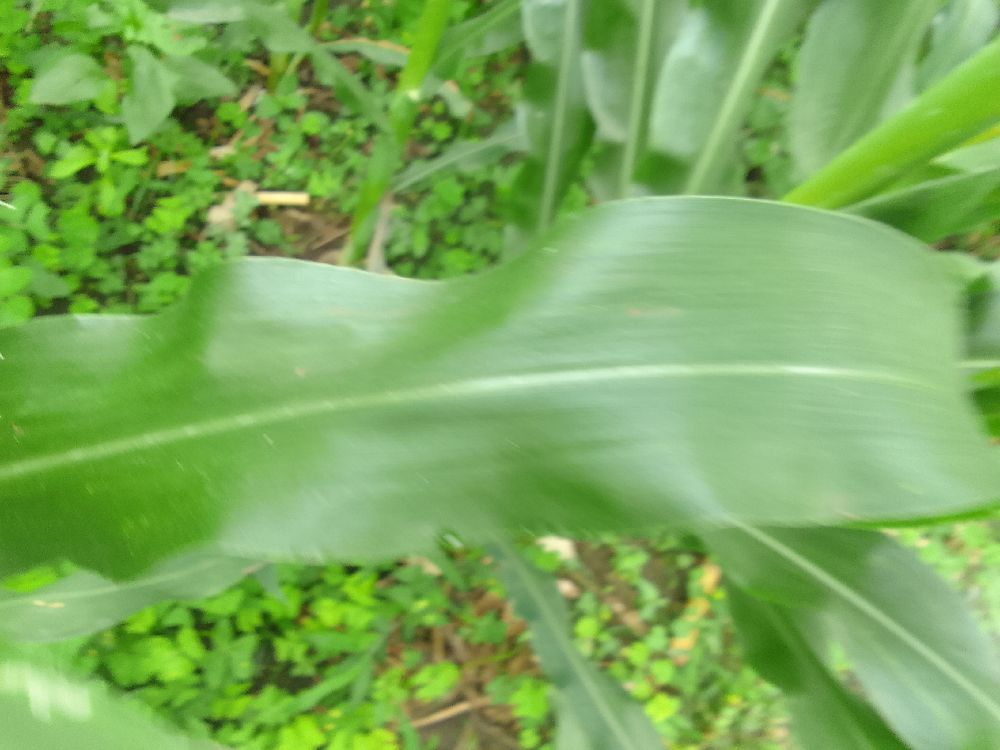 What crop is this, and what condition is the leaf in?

maize, healthy
